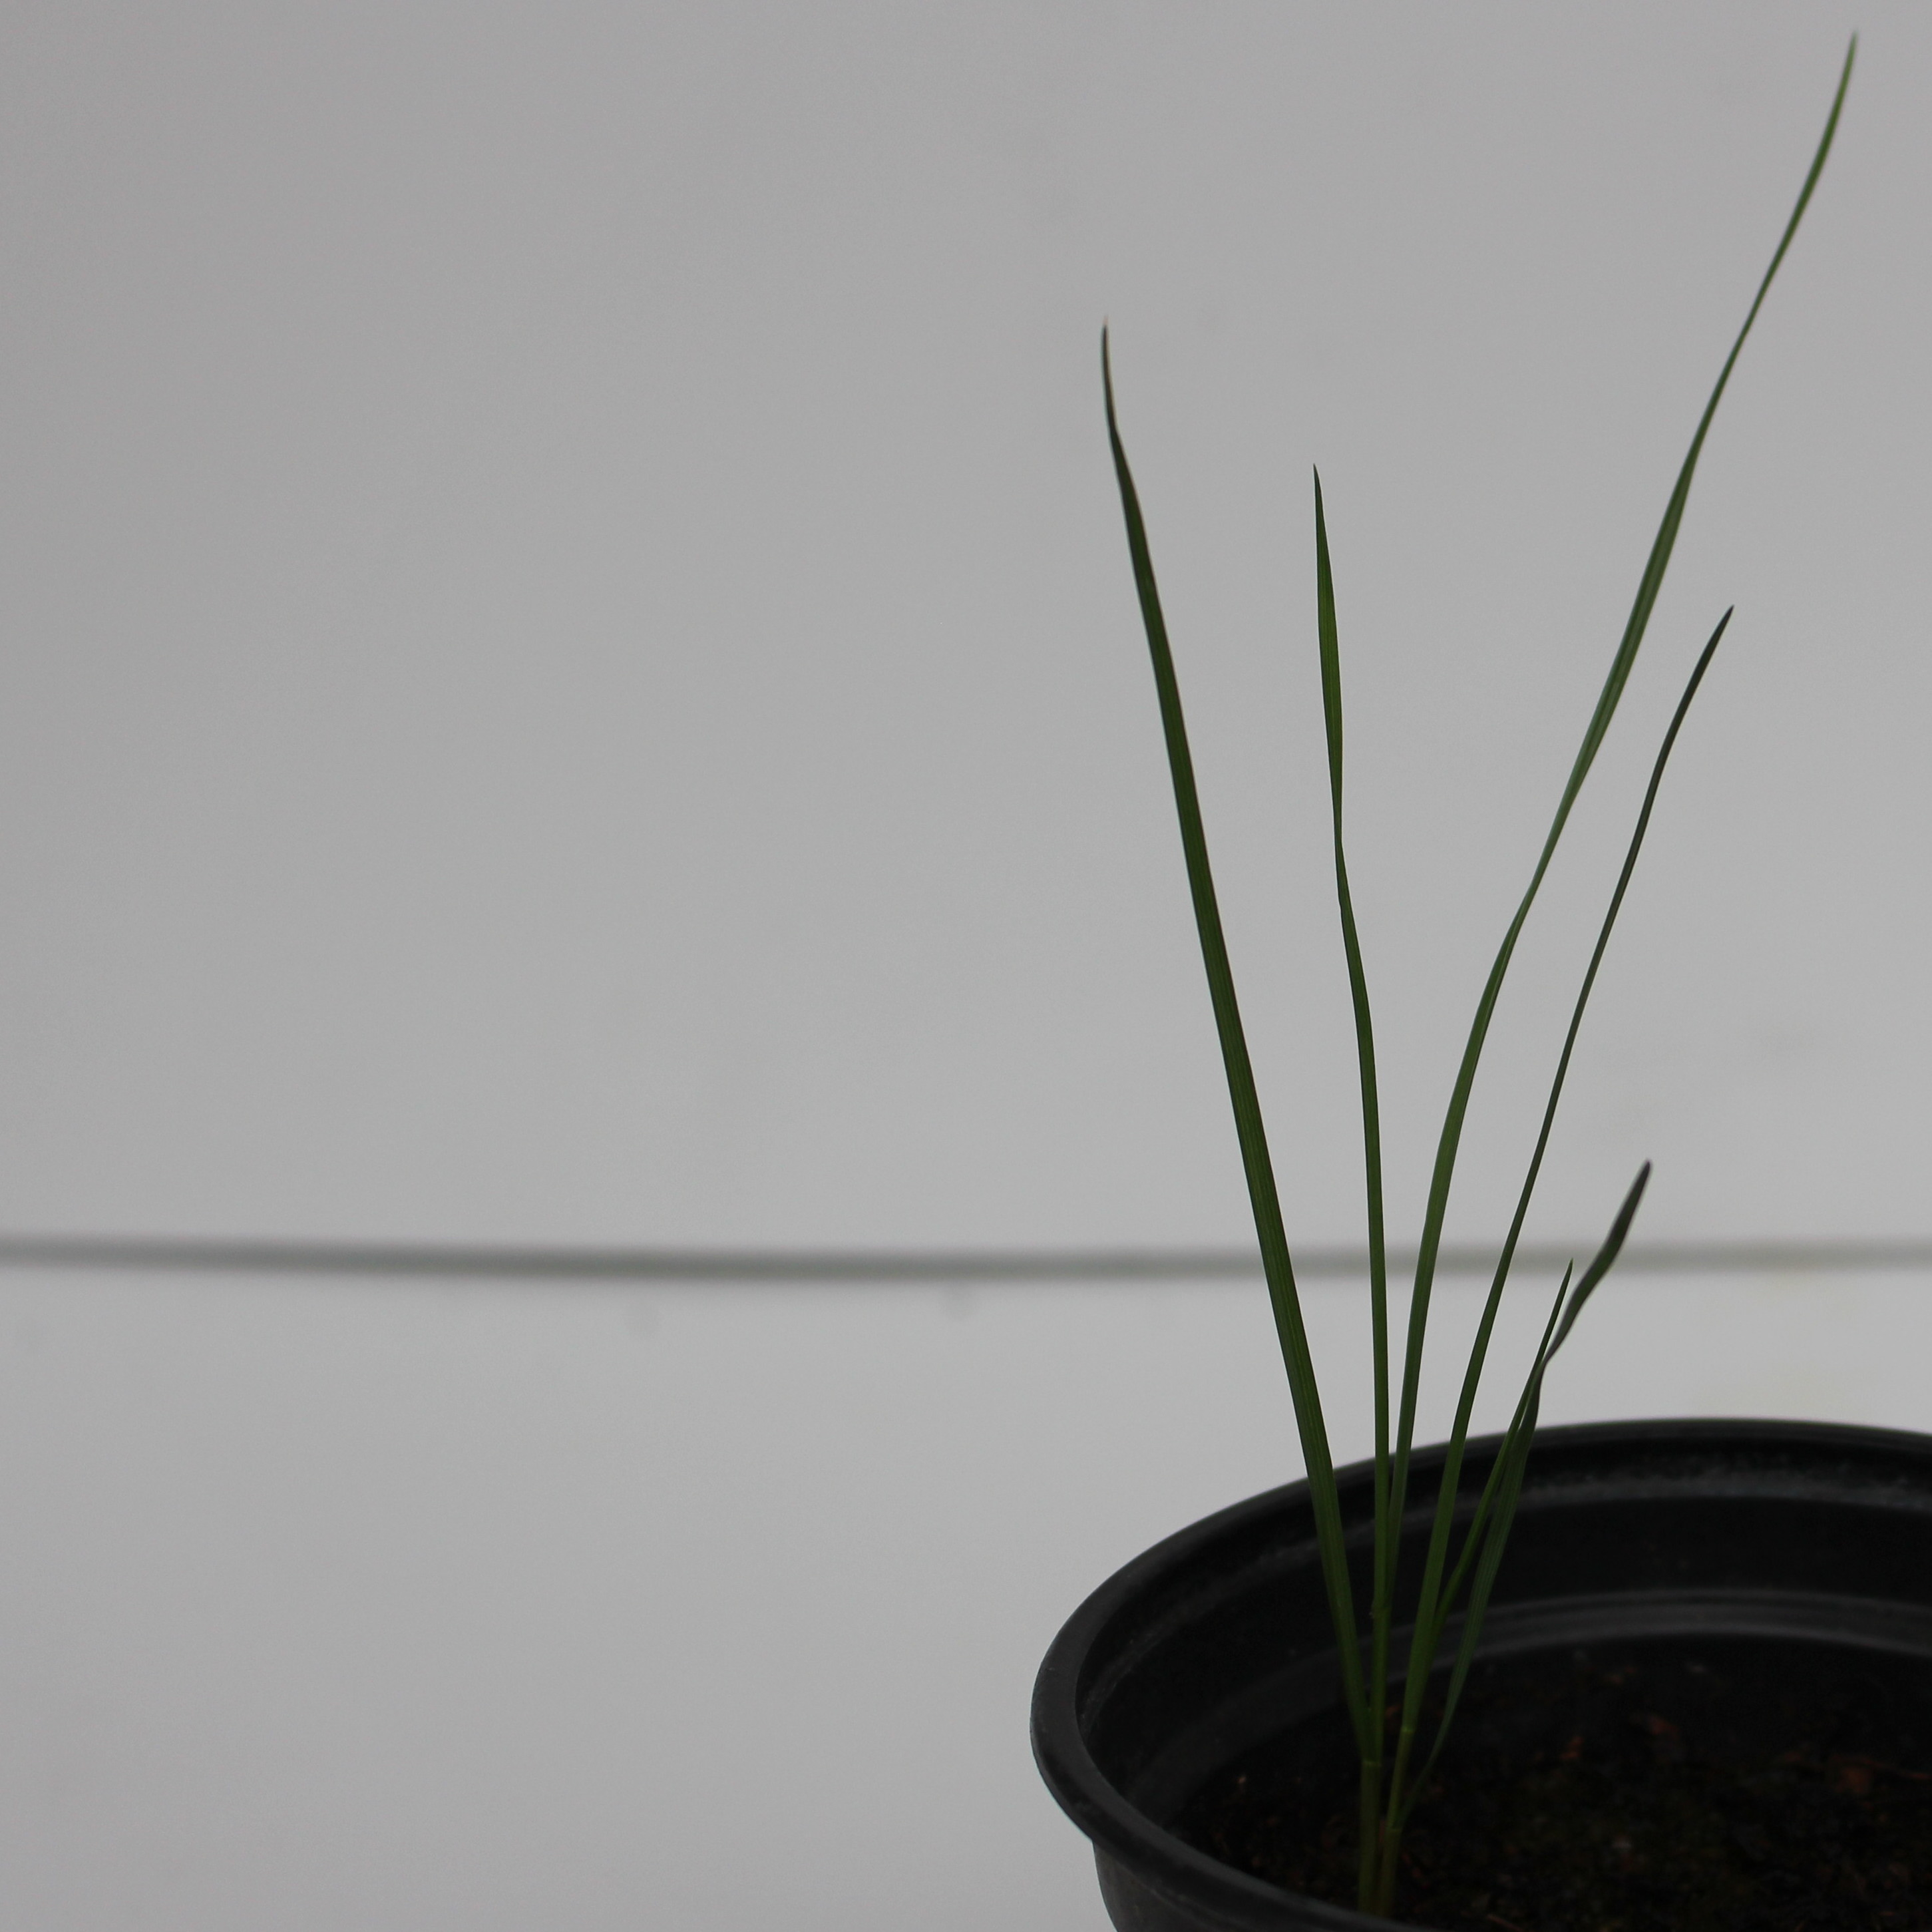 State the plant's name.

Lolium multiflorum
